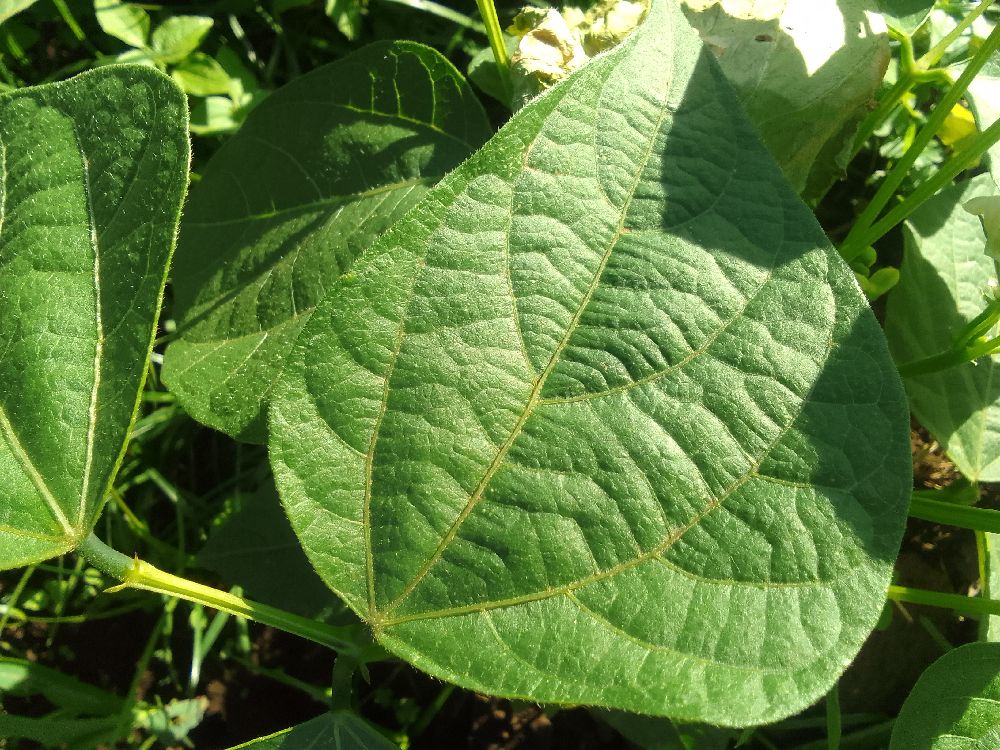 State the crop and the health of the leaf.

common bean, healthy
